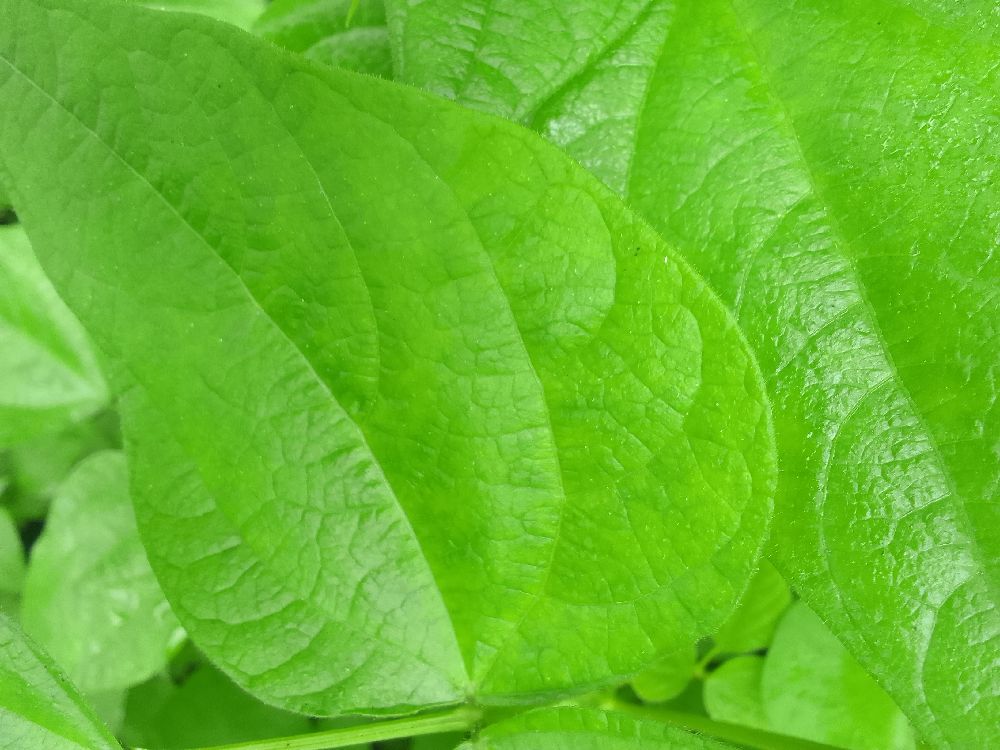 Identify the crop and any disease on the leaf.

common bean, healthy
